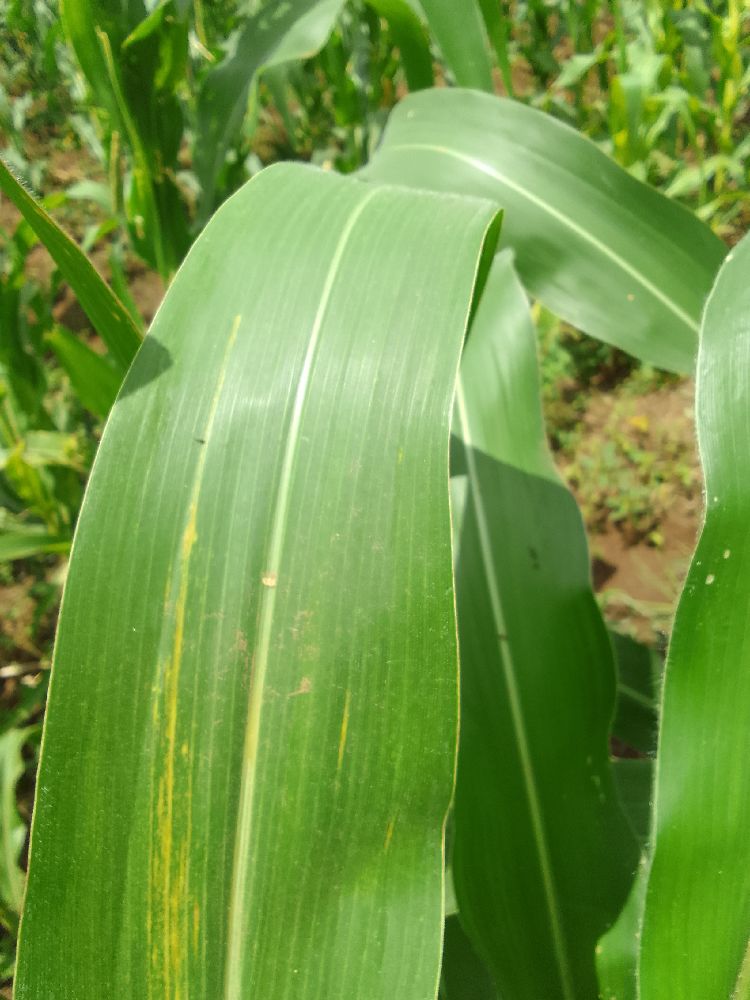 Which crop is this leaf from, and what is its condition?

maize, maize lethal necrosis
